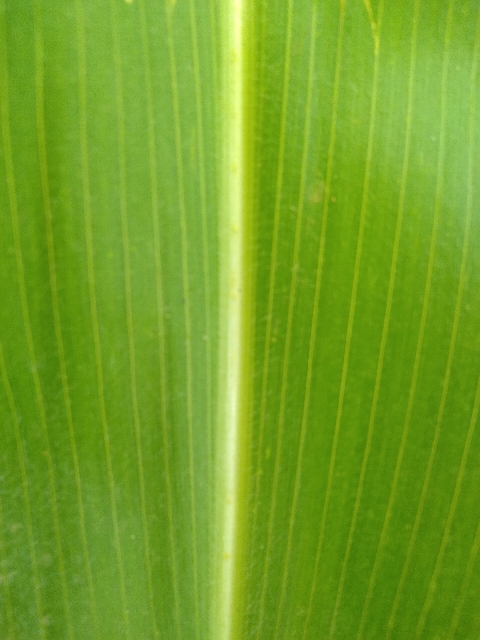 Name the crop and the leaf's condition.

maize, healthy
